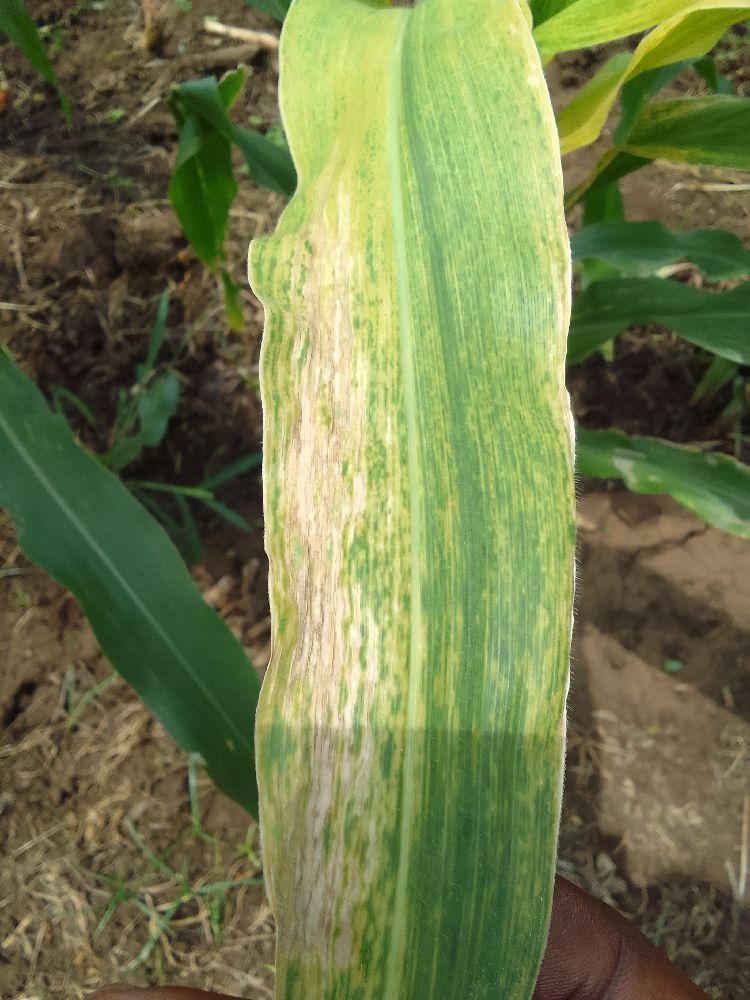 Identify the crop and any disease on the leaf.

maize, maize lethal necrosis
